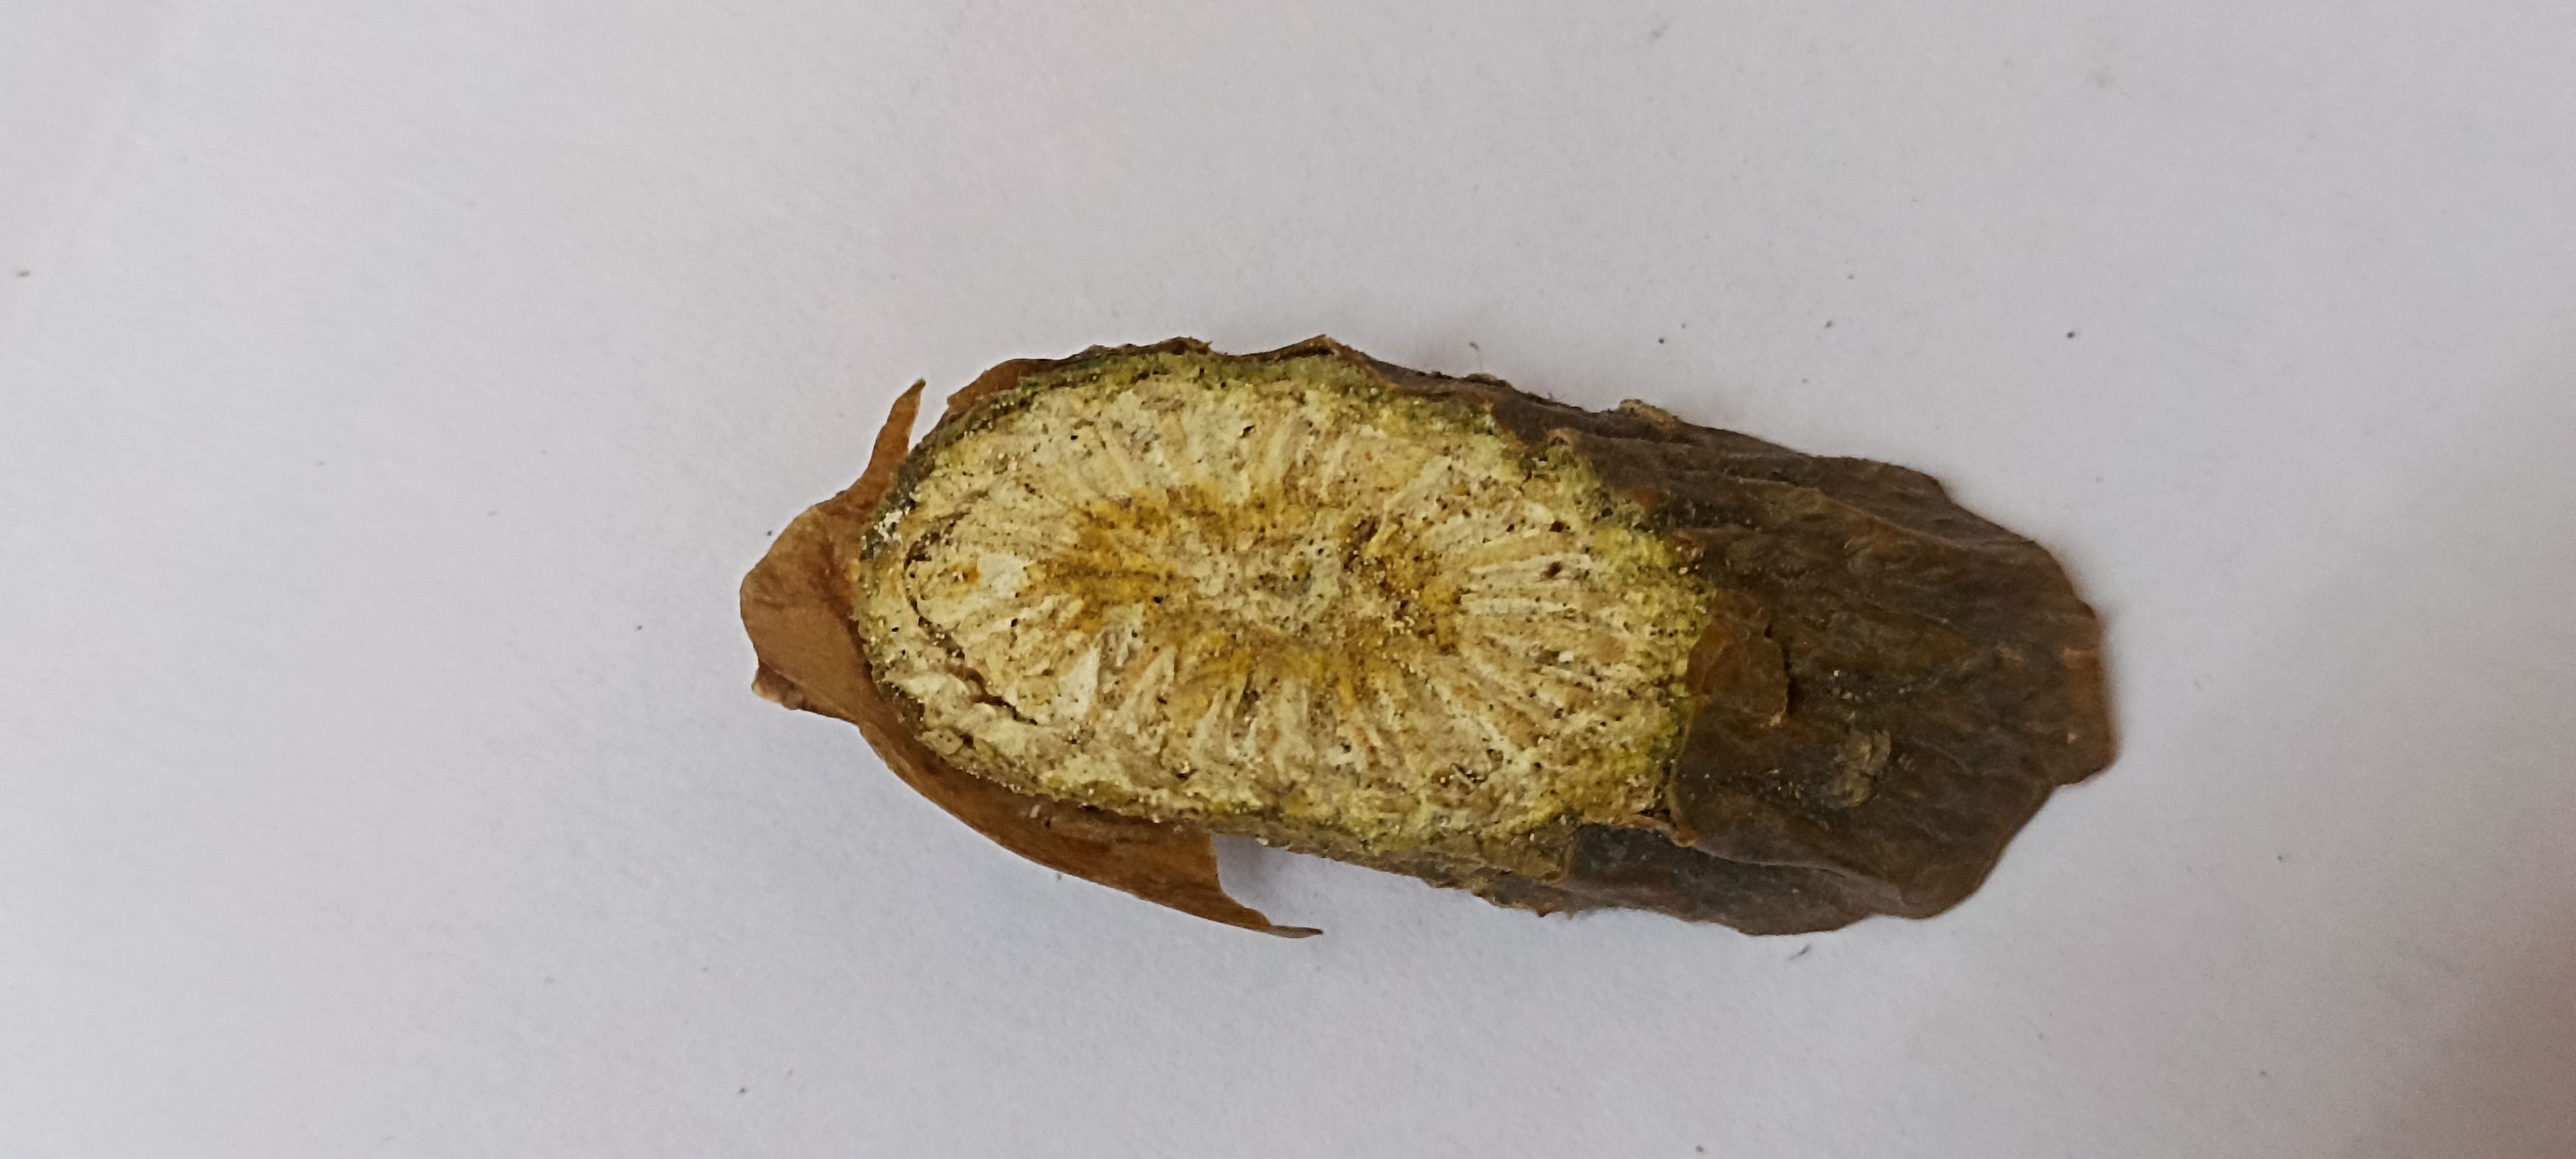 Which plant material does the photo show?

gulvel
